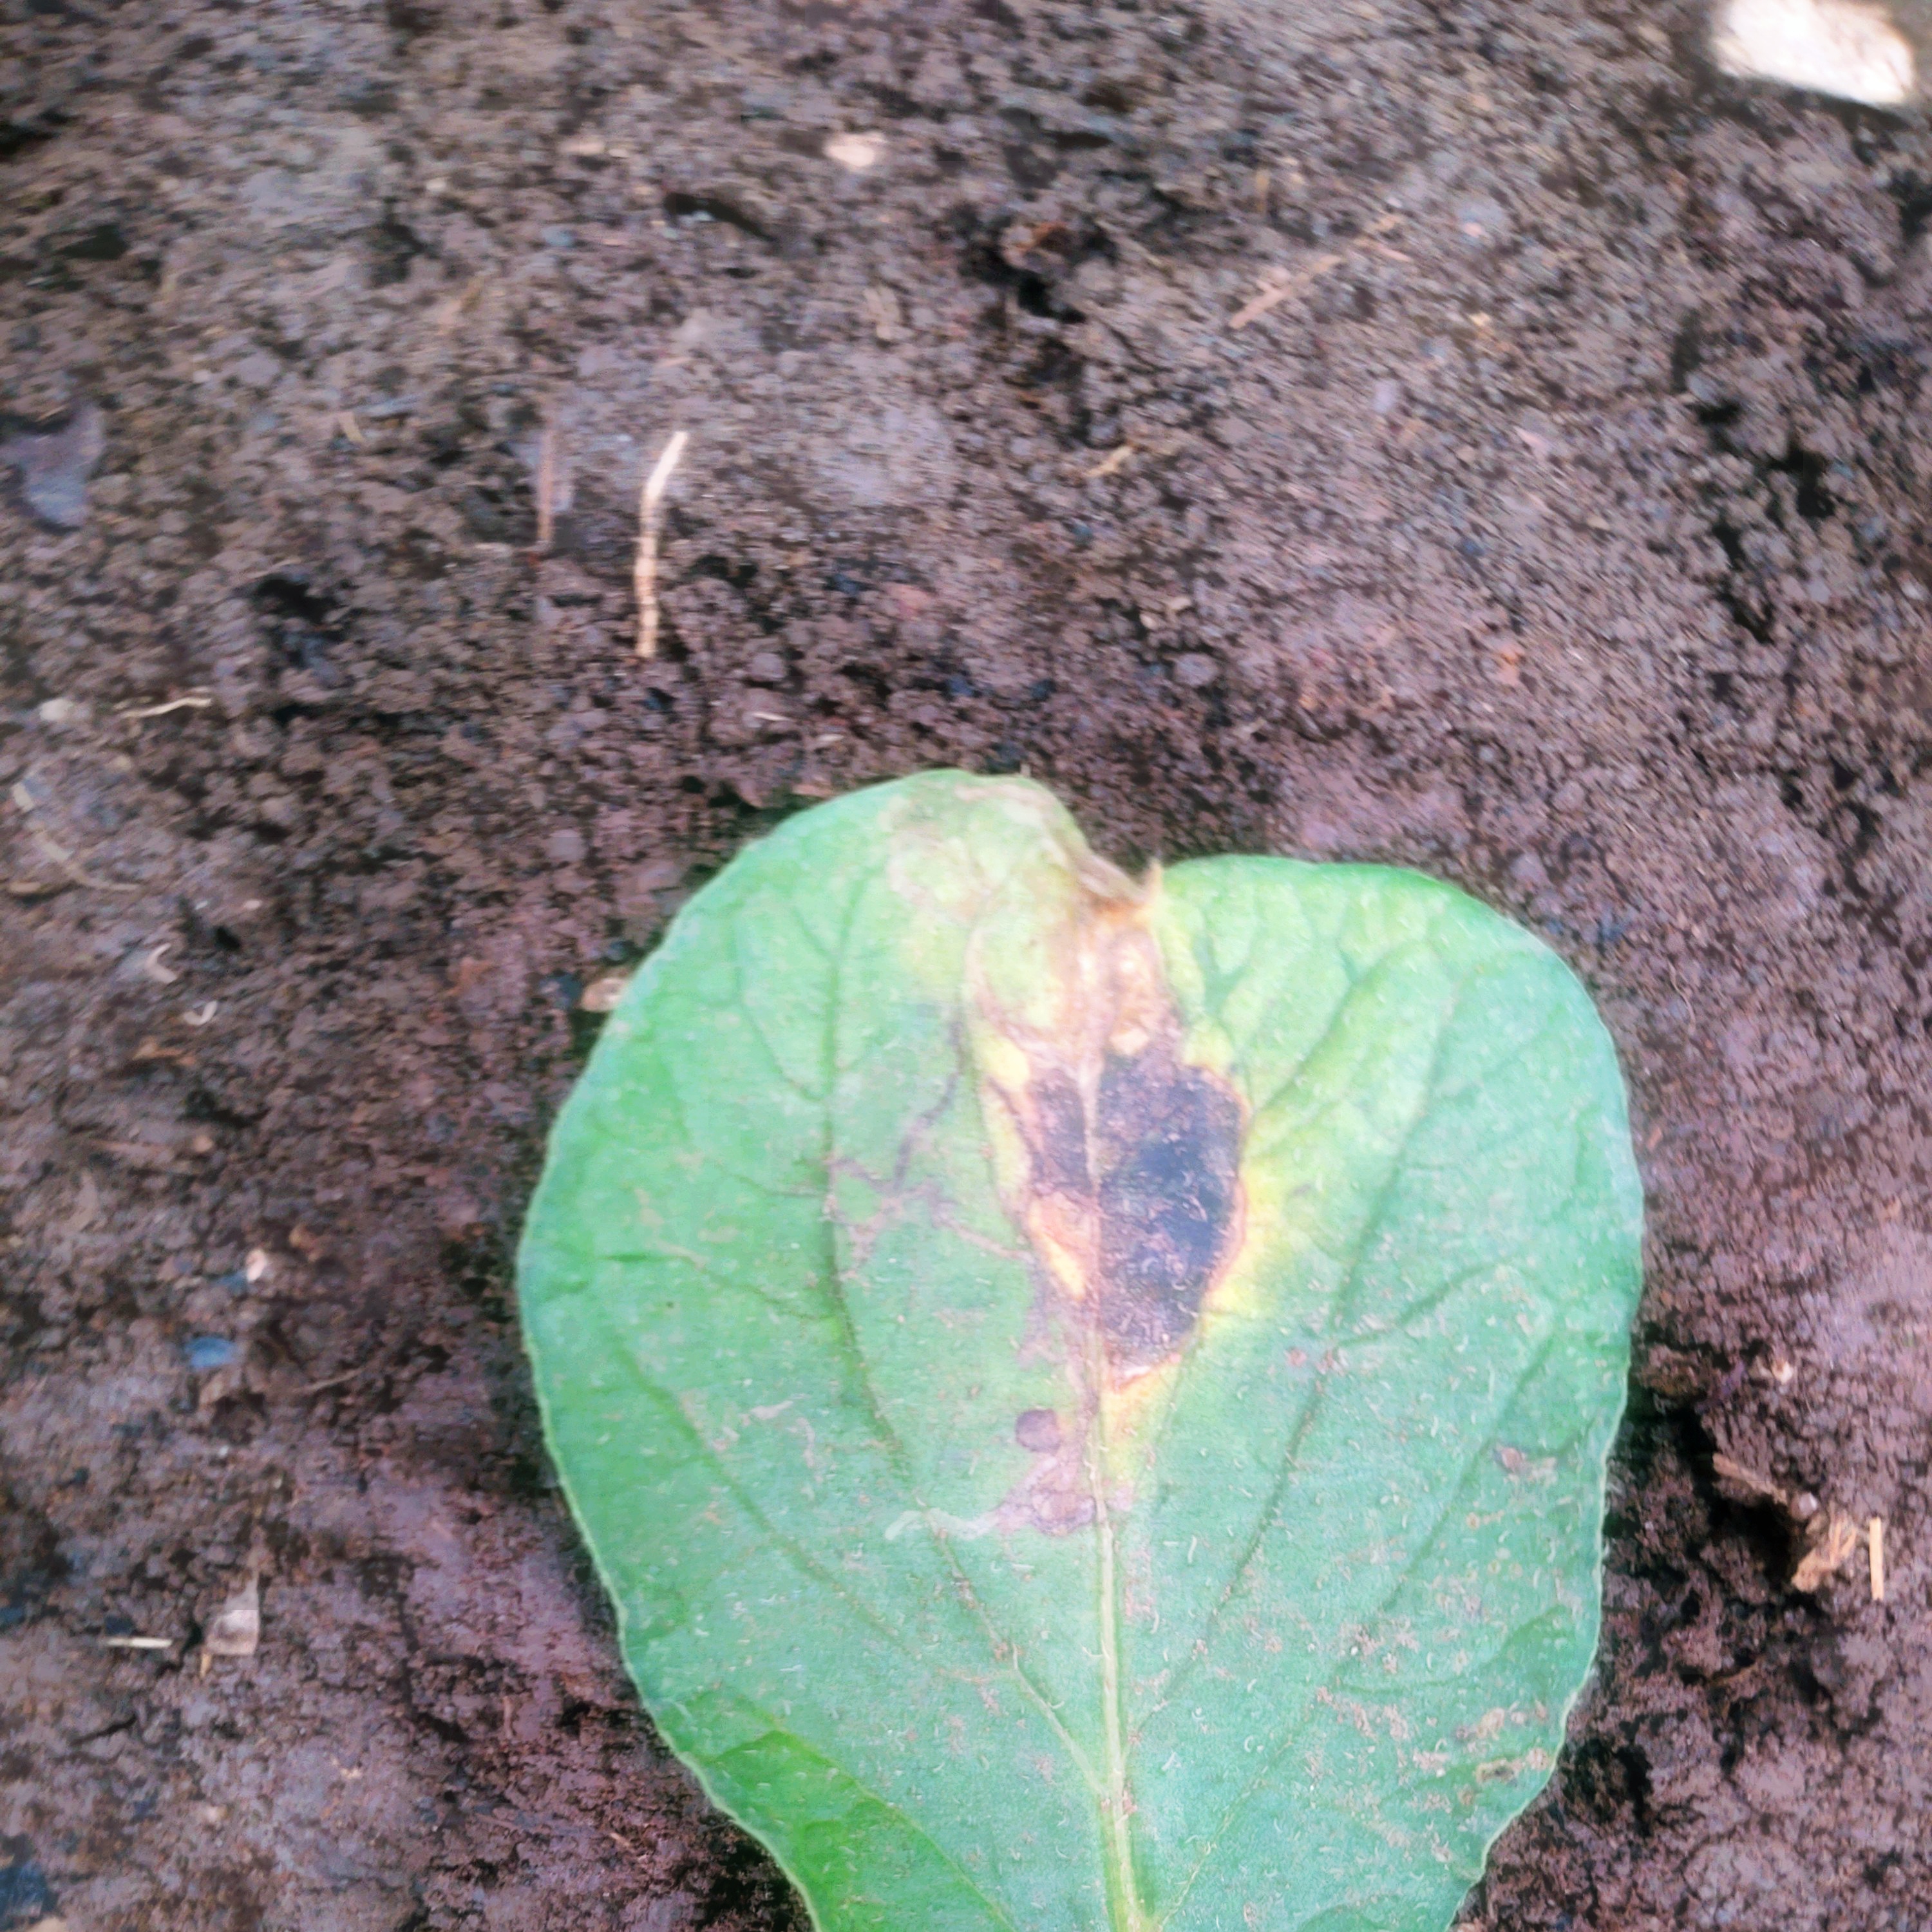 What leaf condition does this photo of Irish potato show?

late blight
